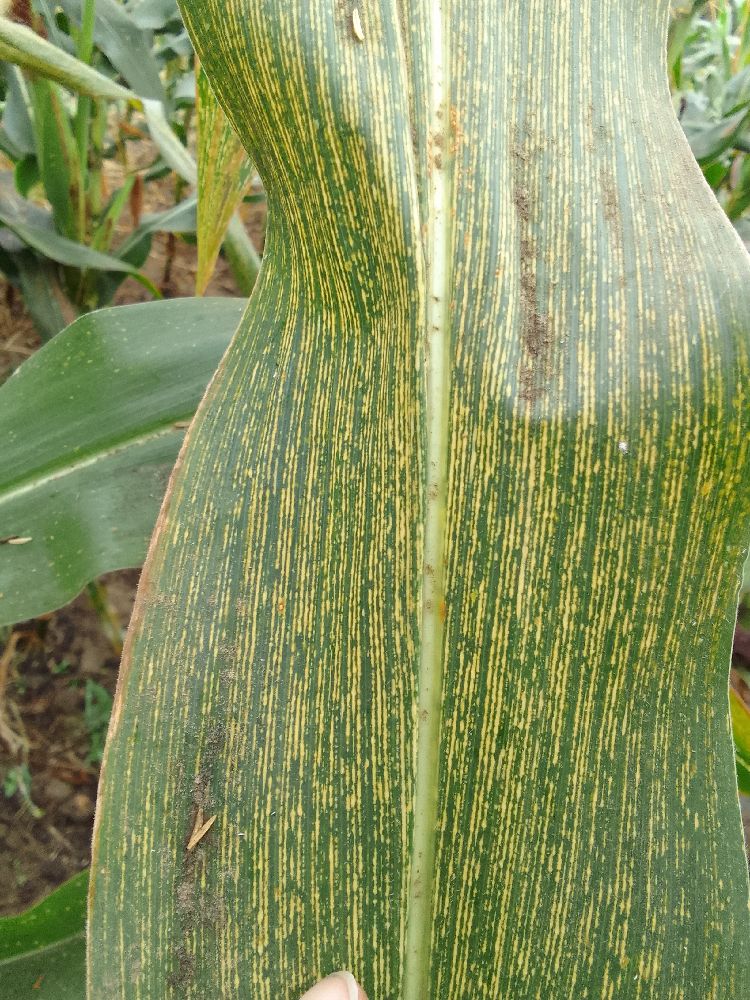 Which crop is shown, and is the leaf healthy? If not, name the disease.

maize, maize streak virus
